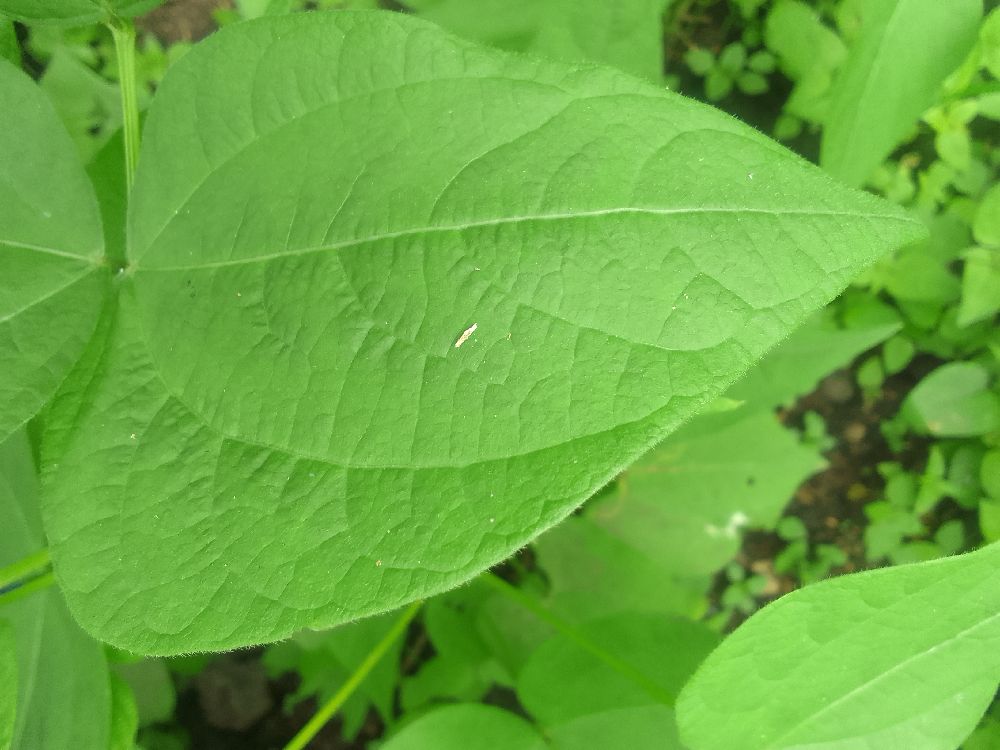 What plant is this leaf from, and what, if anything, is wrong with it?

common bean, healthy
